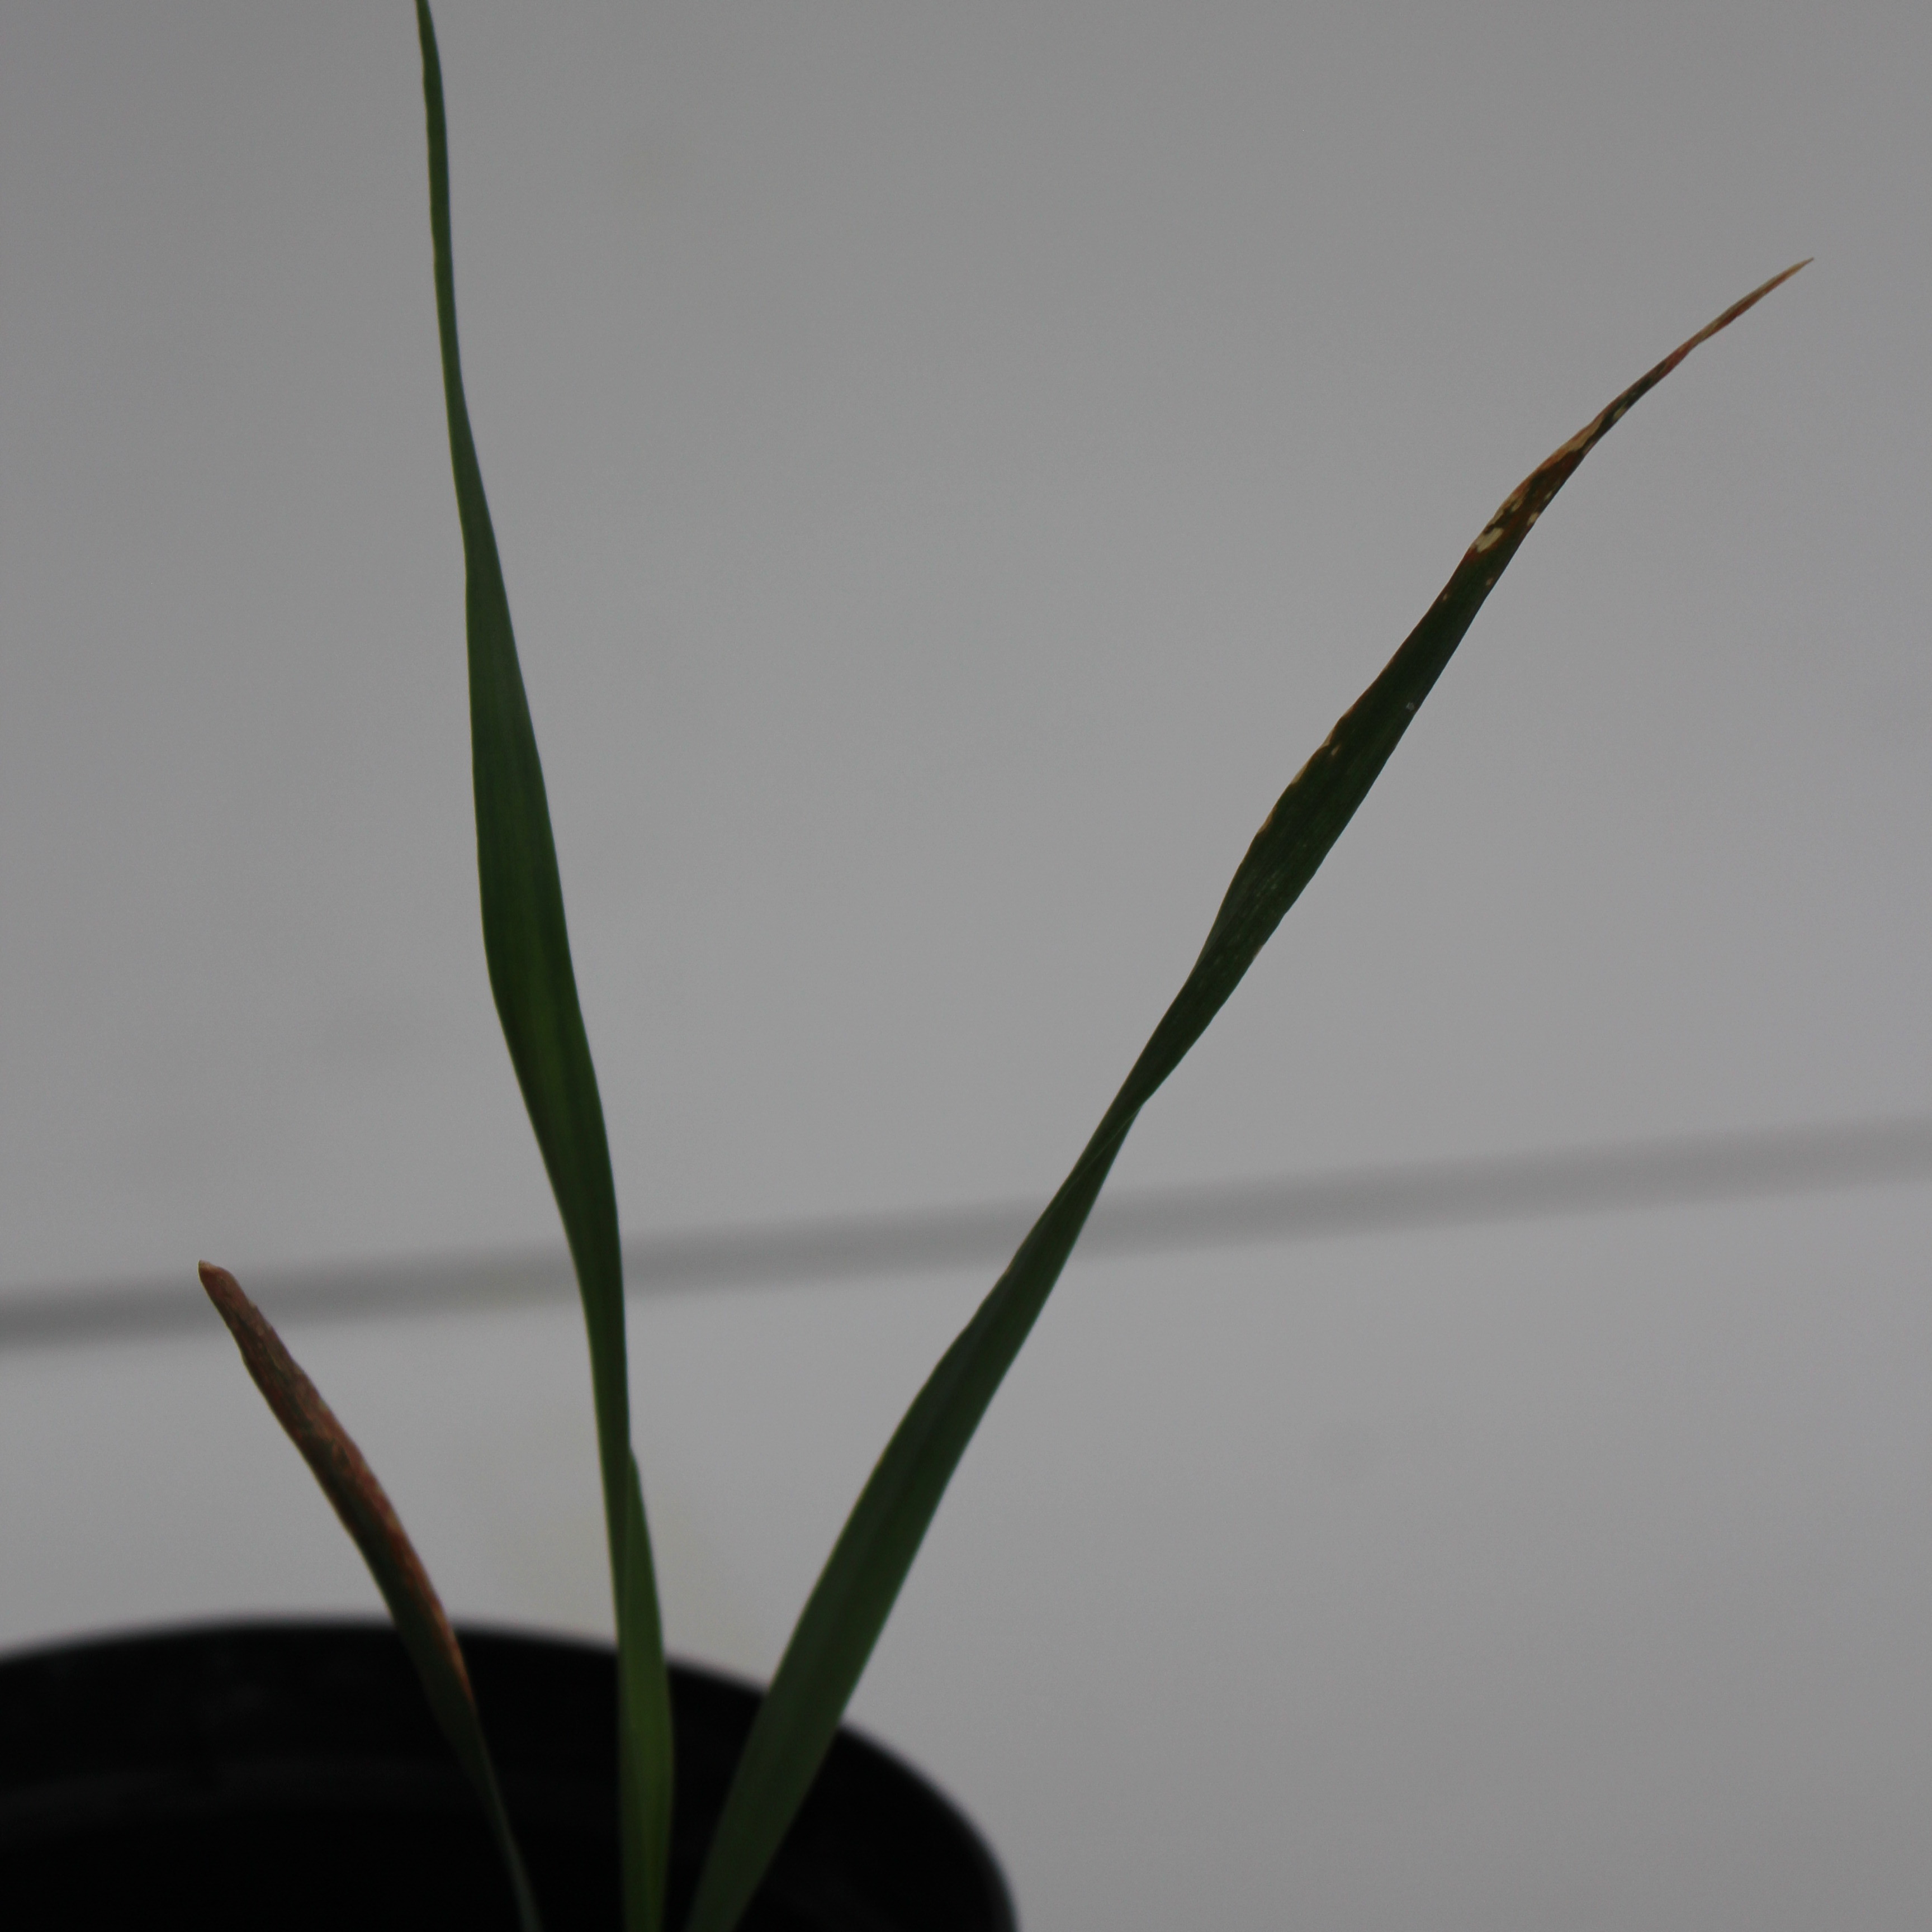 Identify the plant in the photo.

Avena sterilis
